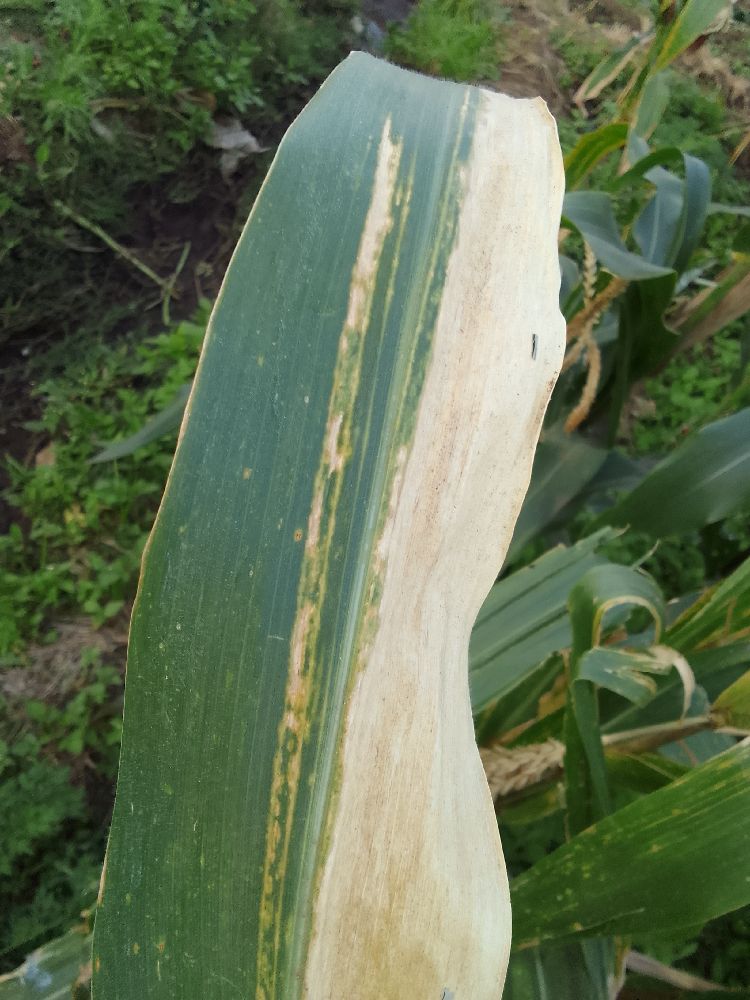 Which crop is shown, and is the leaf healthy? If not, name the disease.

maize, maize lethal necrosis
